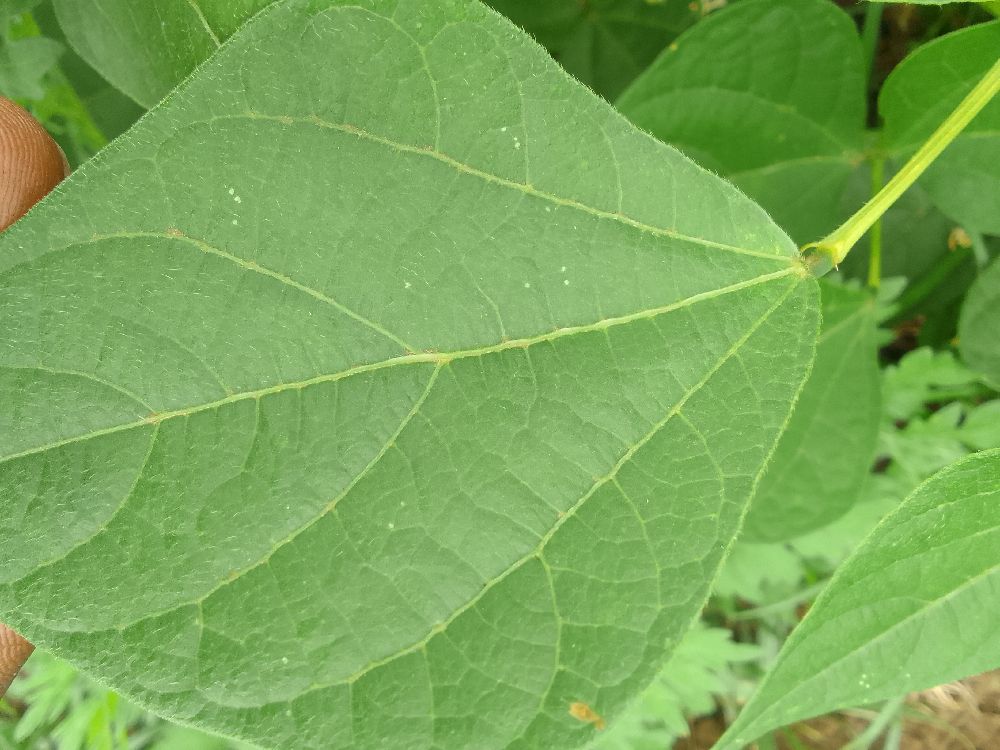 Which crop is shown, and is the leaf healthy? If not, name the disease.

common bean, healthy
